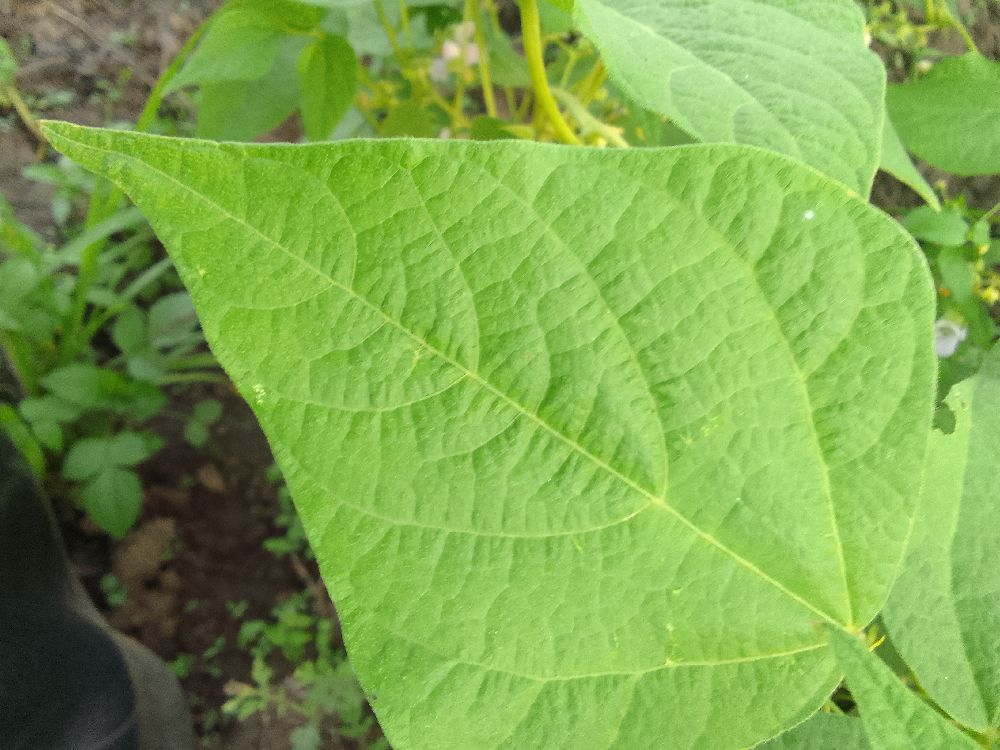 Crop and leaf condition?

common bean, healthy
